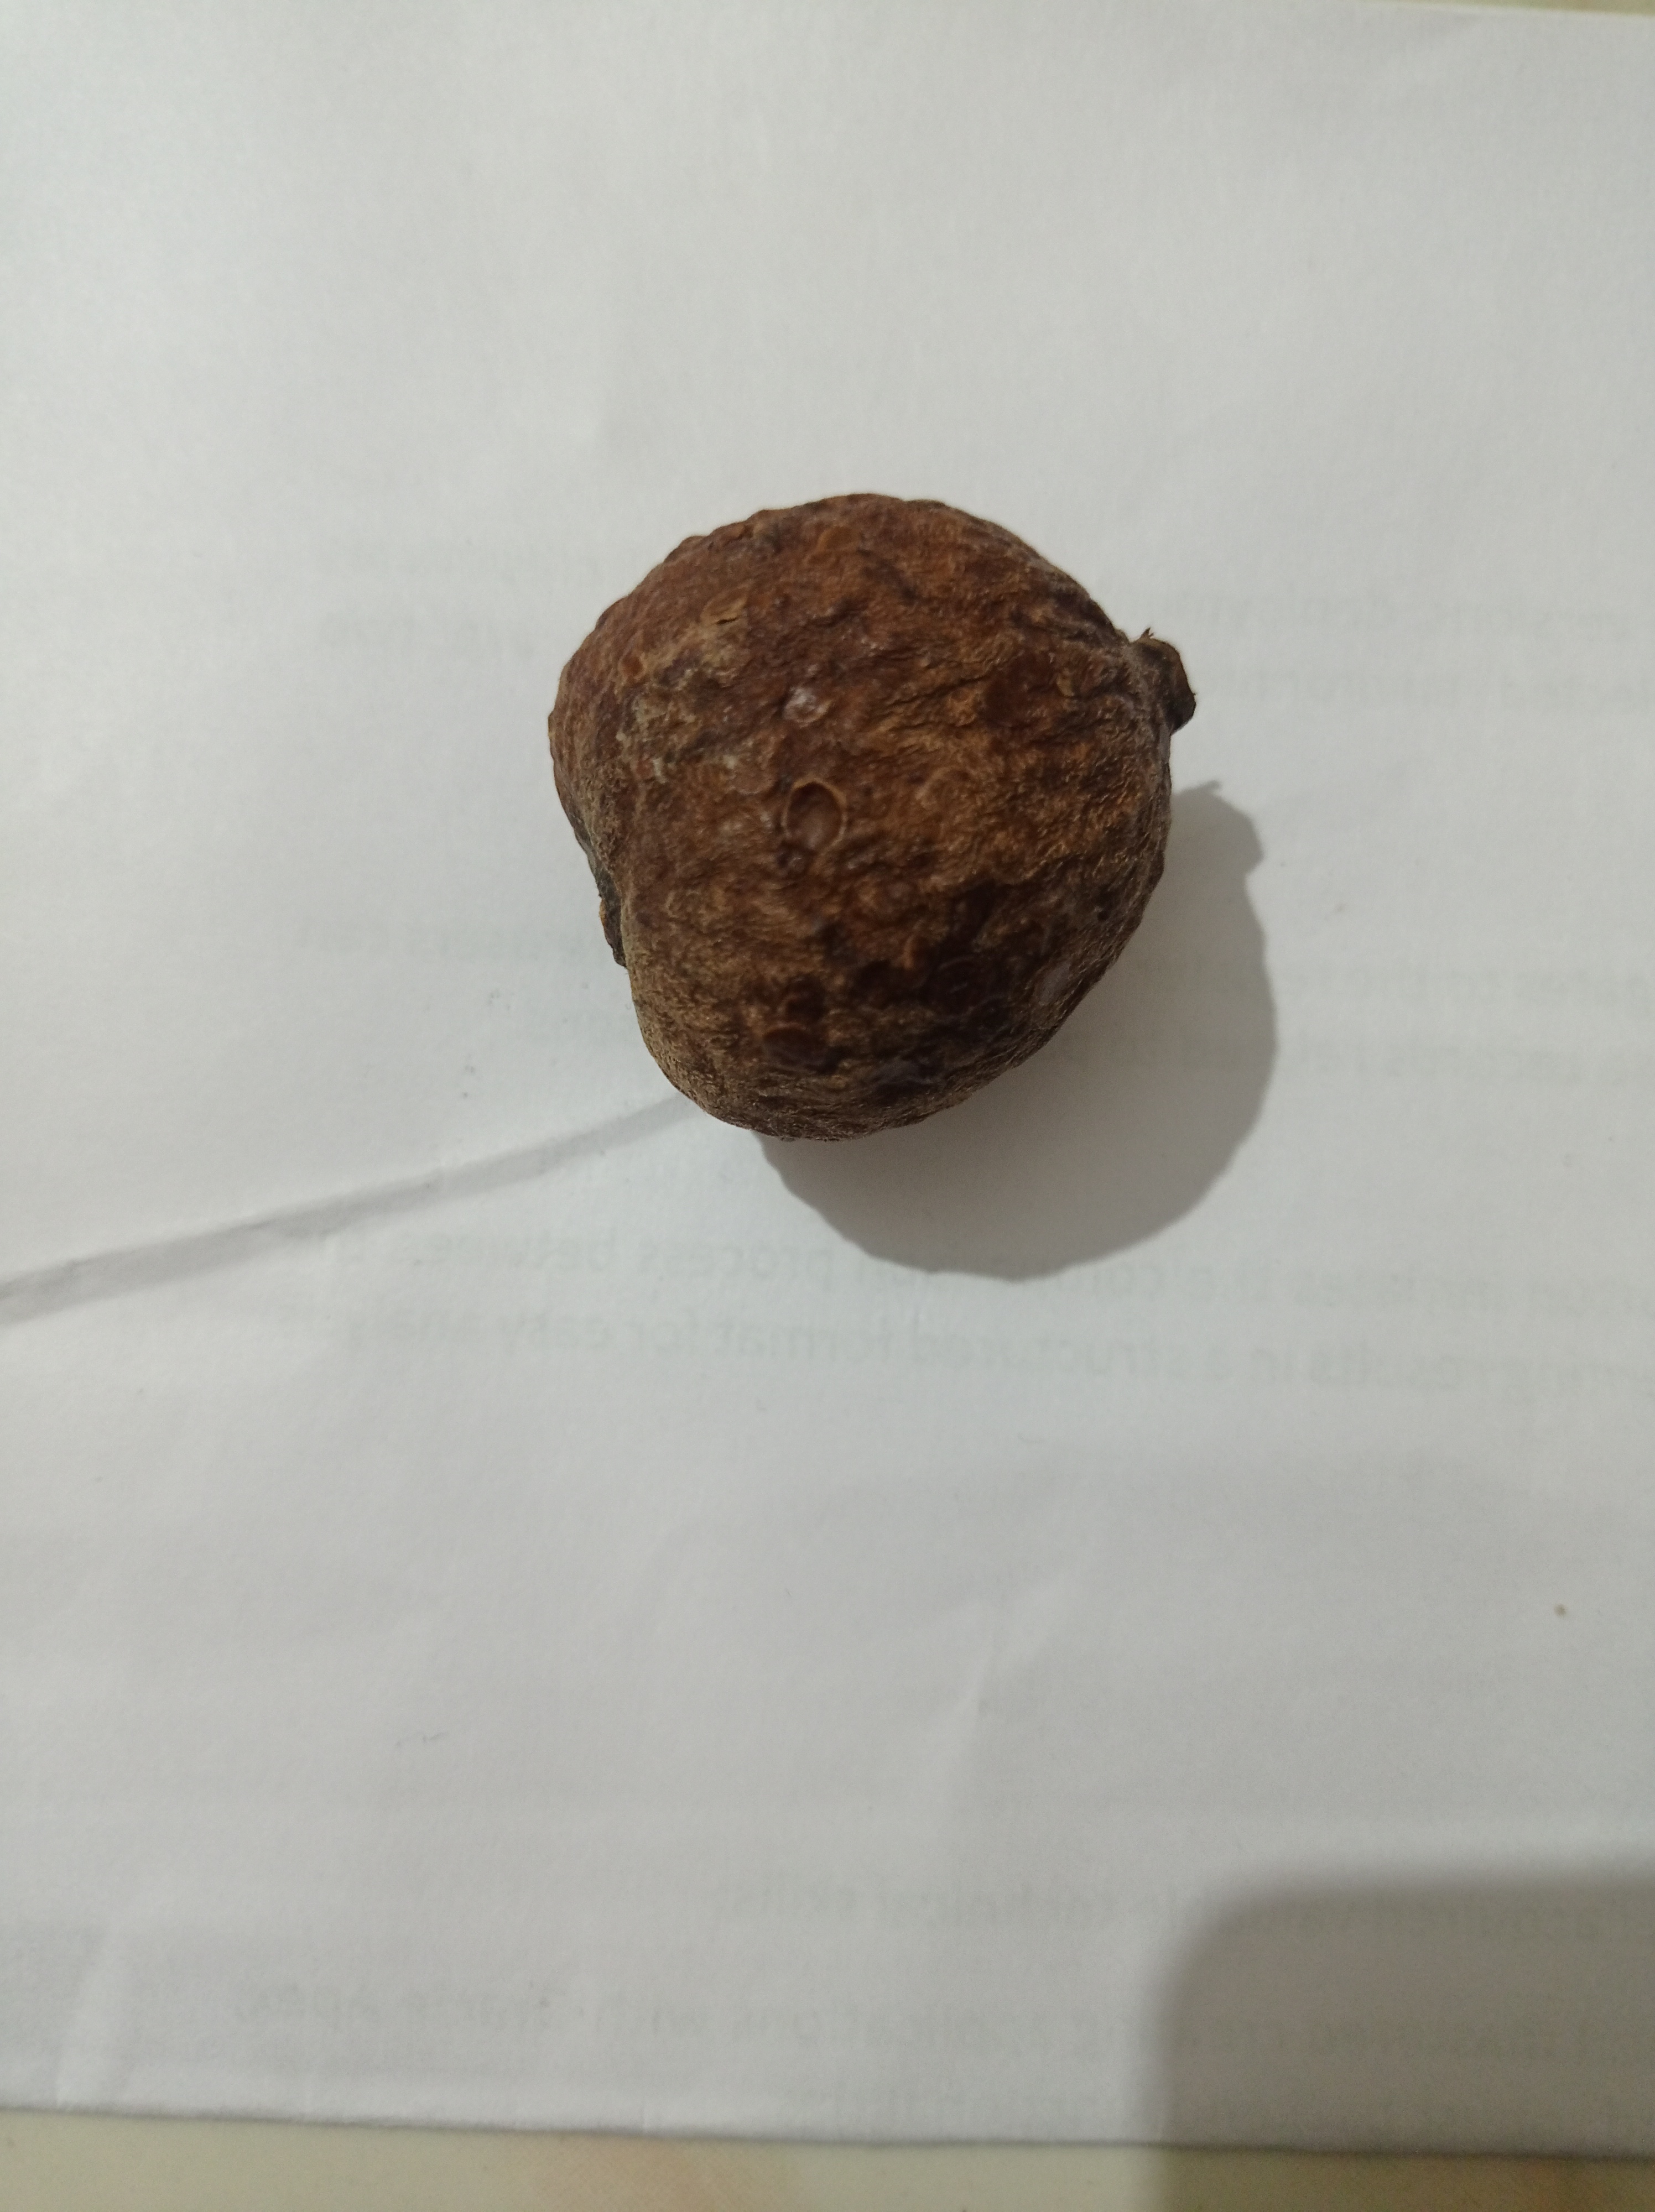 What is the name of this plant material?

madanphal
